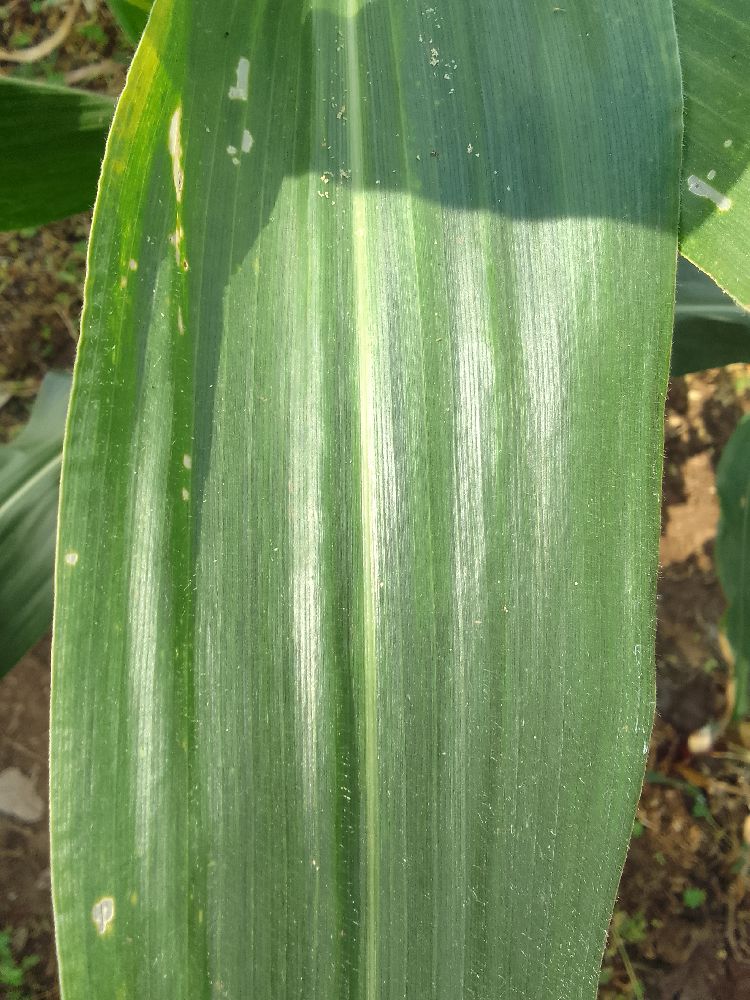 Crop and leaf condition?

maize, healthy
